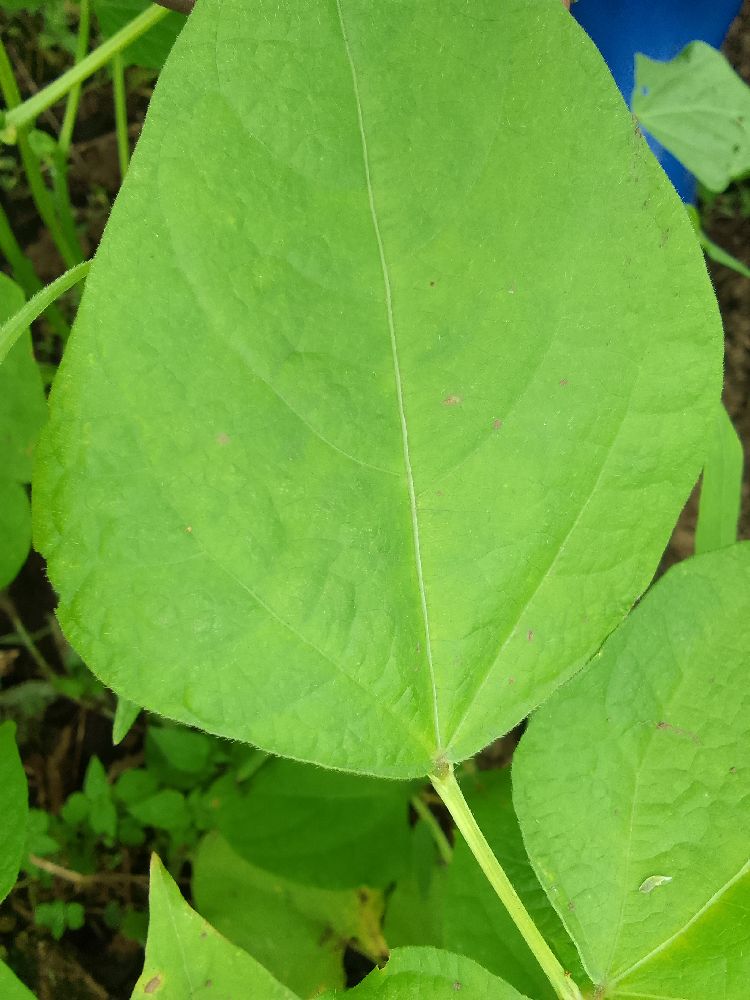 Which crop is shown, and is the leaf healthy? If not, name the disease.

common bean, healthy
